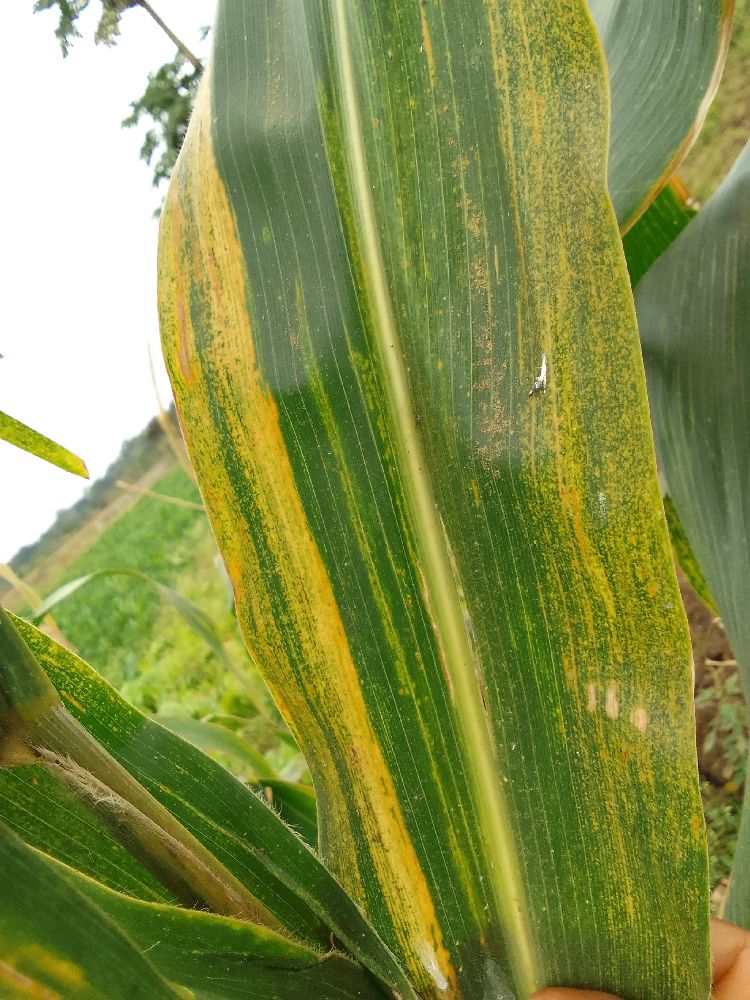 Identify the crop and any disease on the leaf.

maize, maize lethal necrosis
